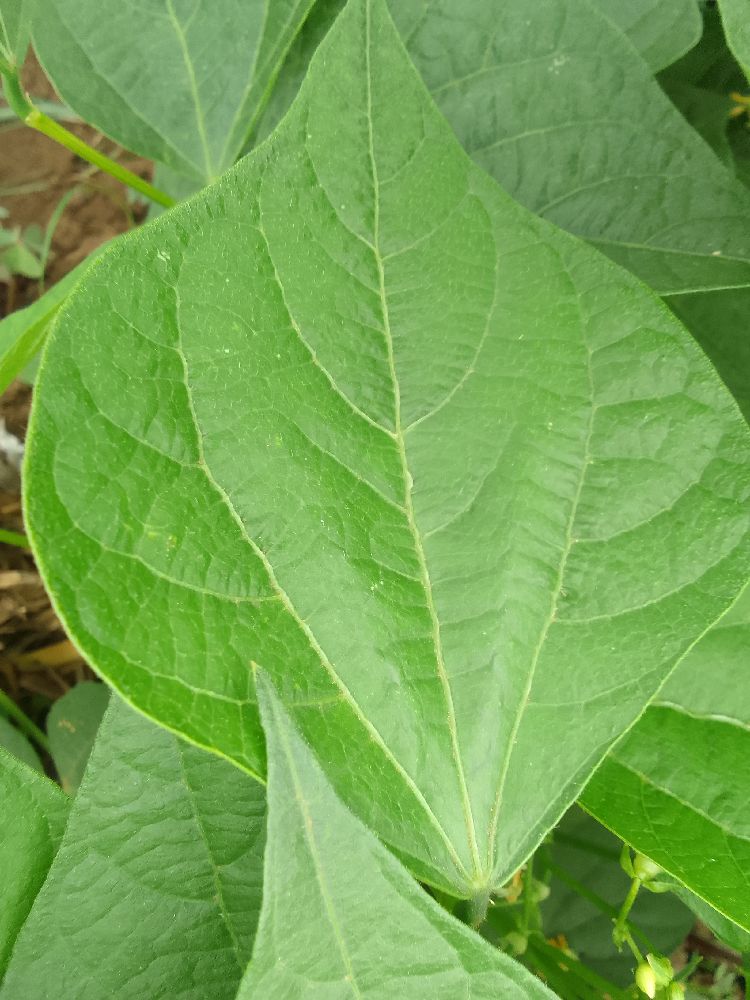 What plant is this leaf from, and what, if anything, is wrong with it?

common bean, healthy
